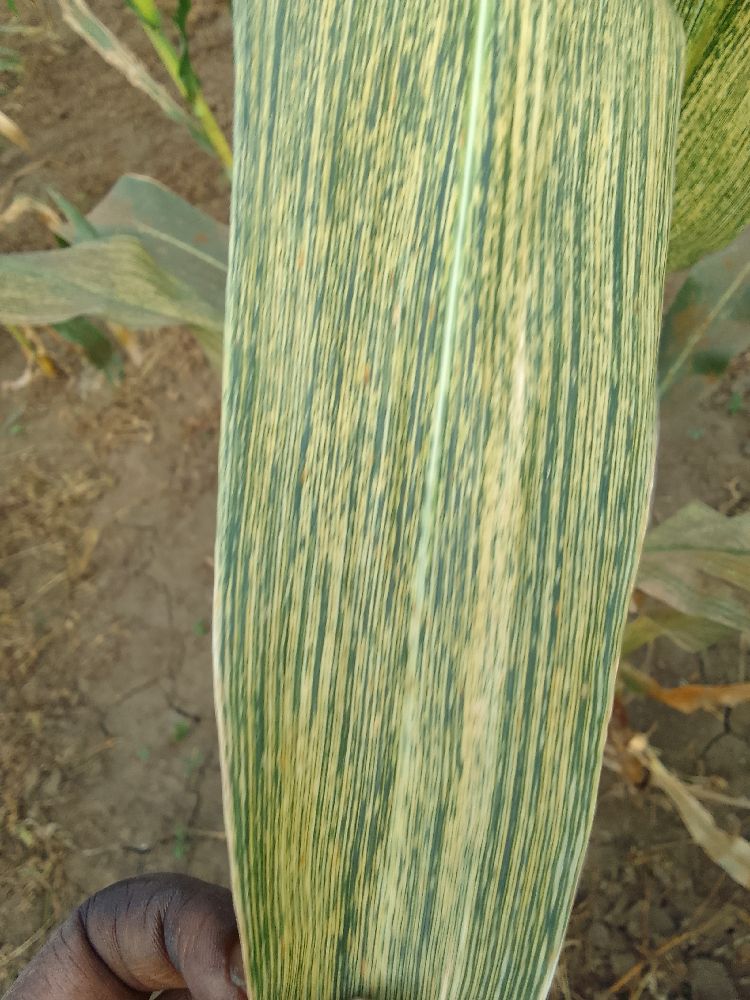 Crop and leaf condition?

maize, maize streak virus
